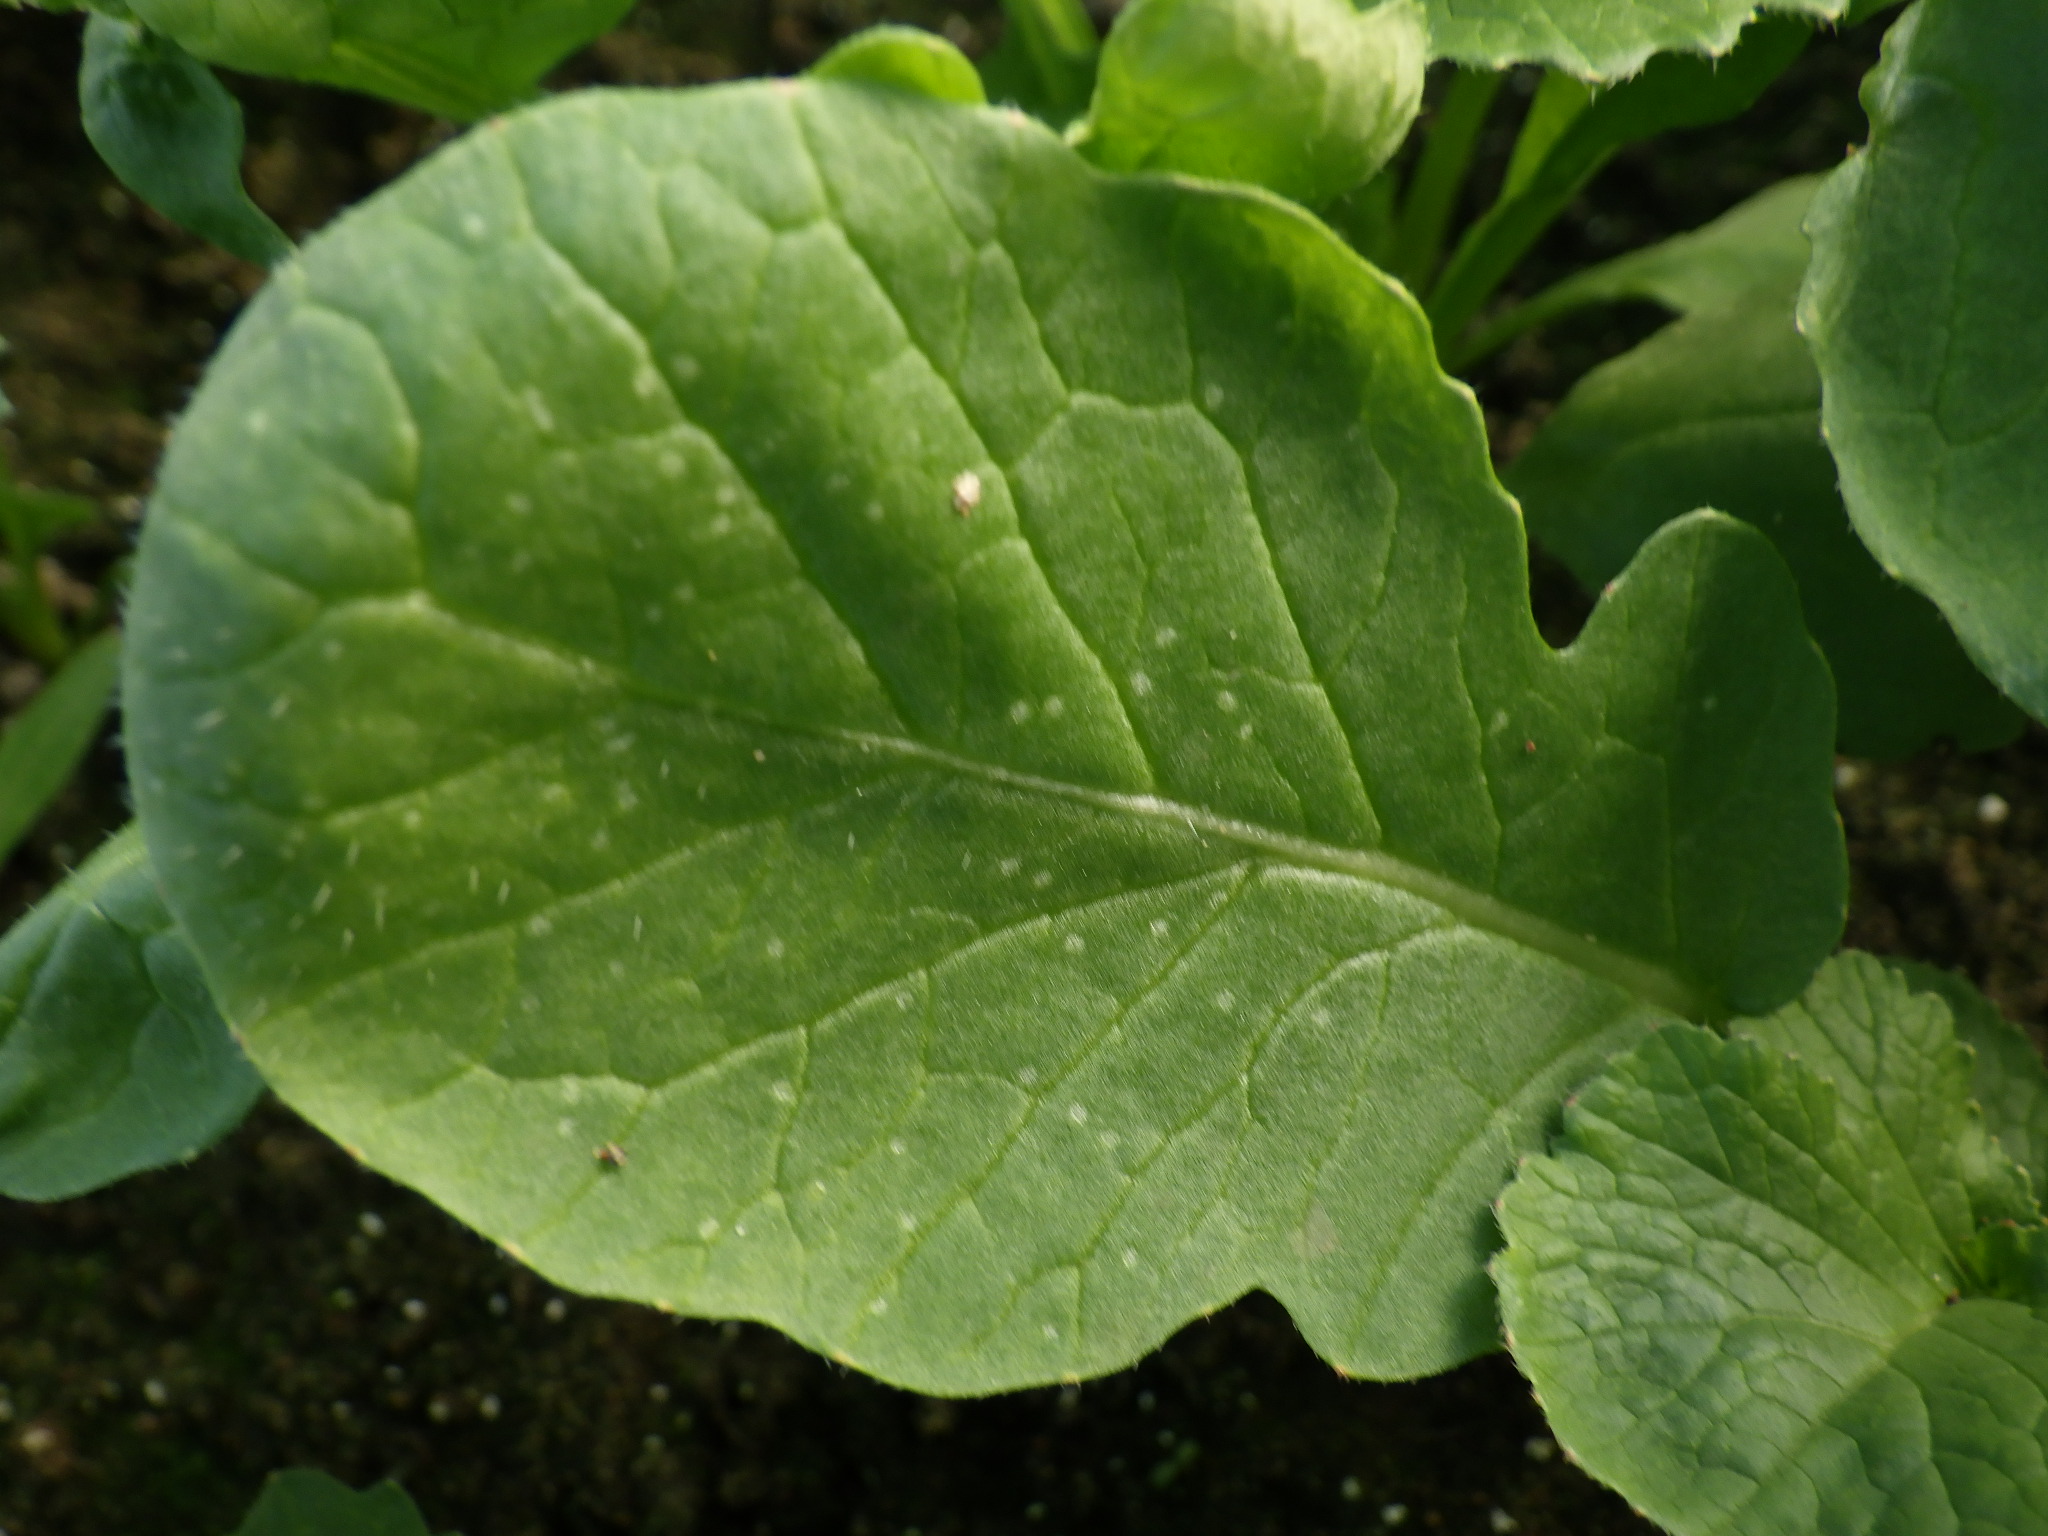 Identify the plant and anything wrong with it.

radish, healthy
